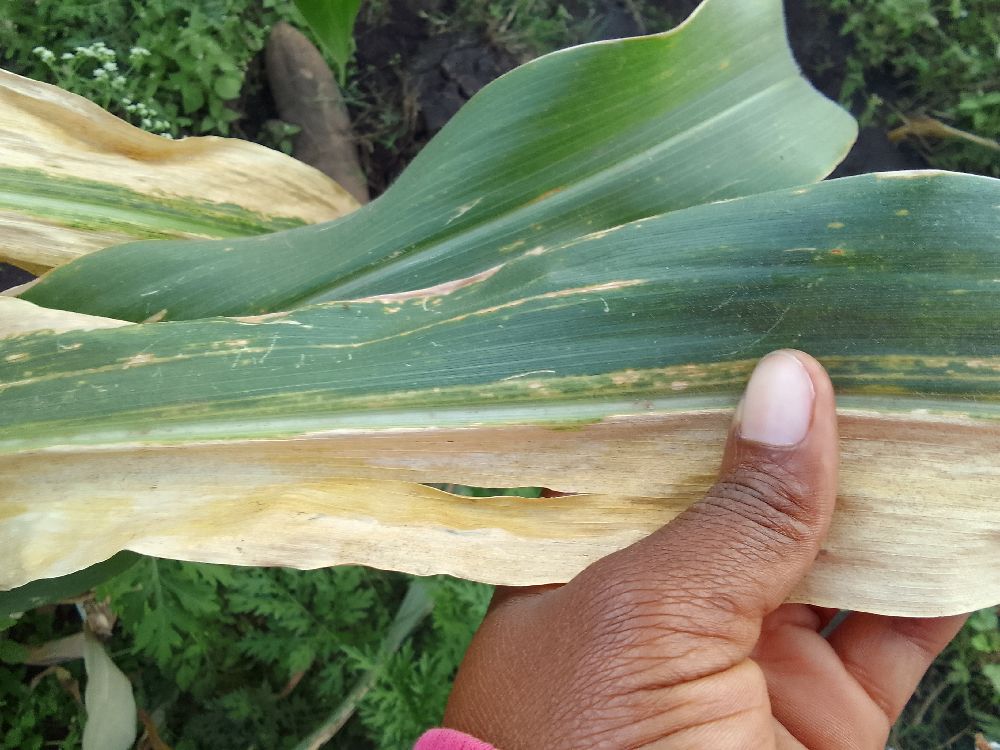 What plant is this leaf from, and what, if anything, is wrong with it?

maize, maize lethal necrosis
